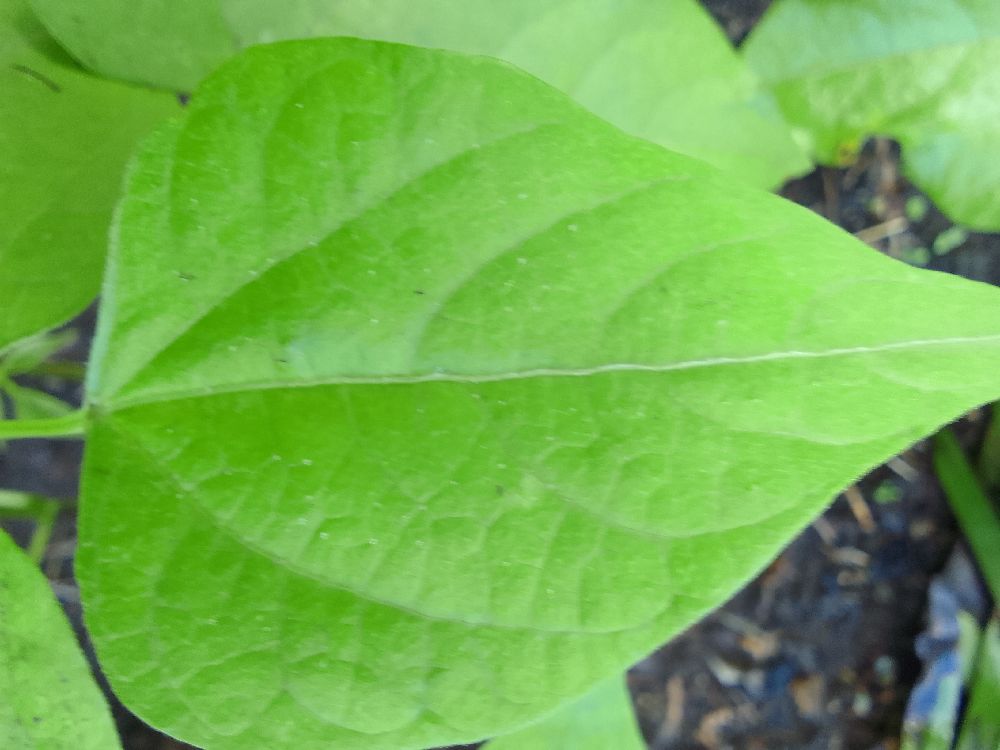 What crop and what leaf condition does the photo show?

common bean, healthy
